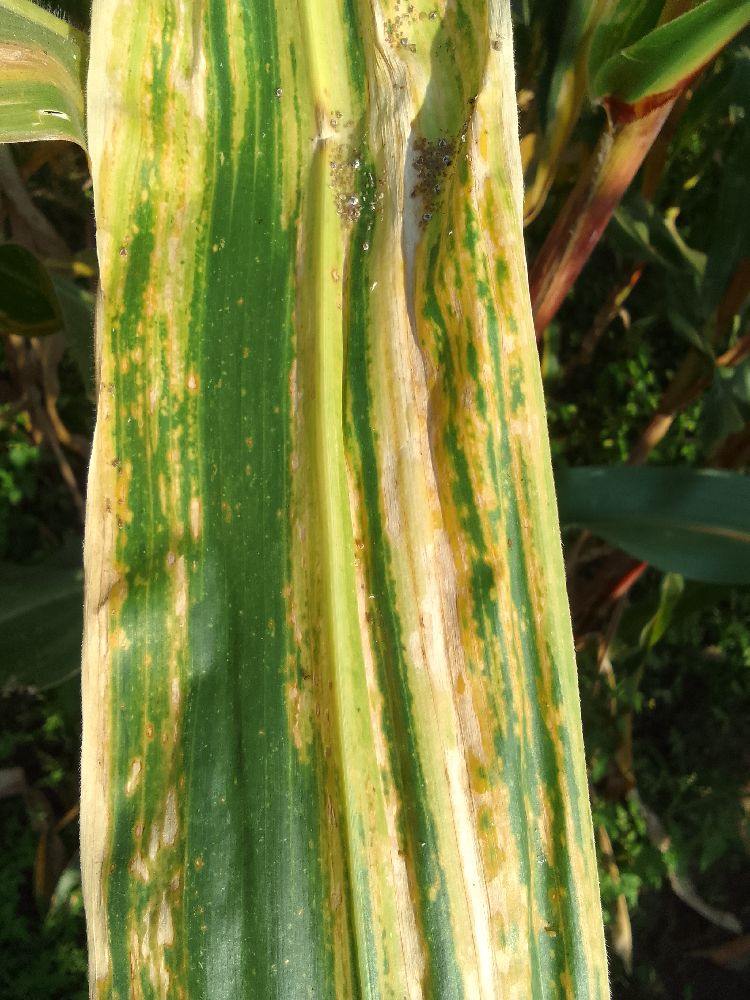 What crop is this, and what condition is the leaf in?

maize, maize lethal necrosis
